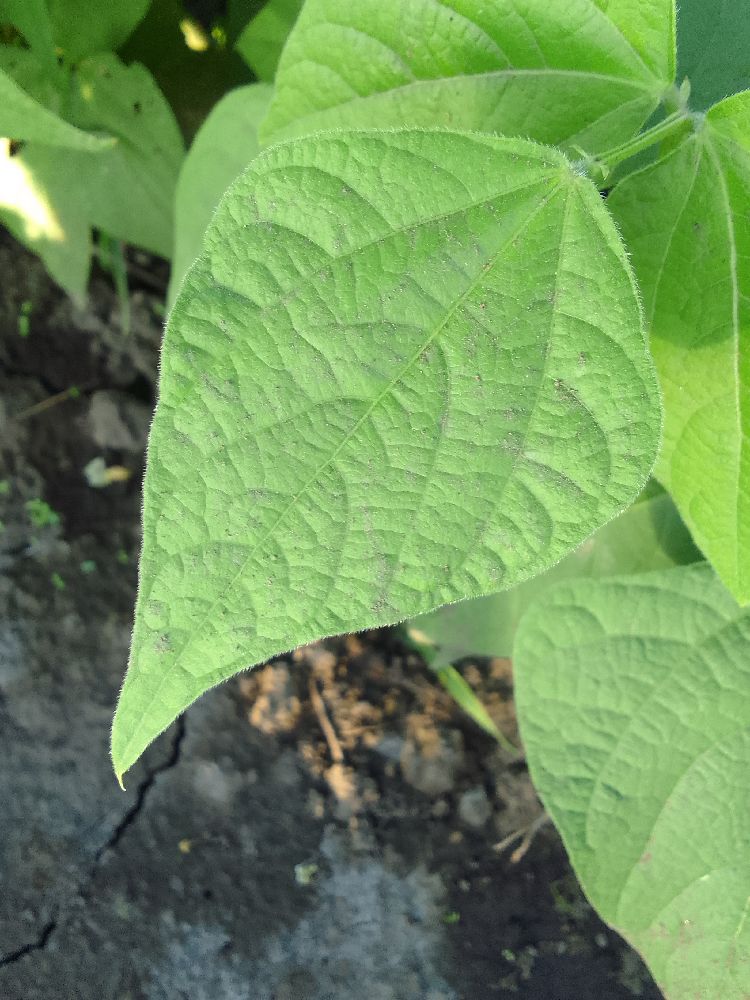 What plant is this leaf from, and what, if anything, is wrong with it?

common bean, healthy
